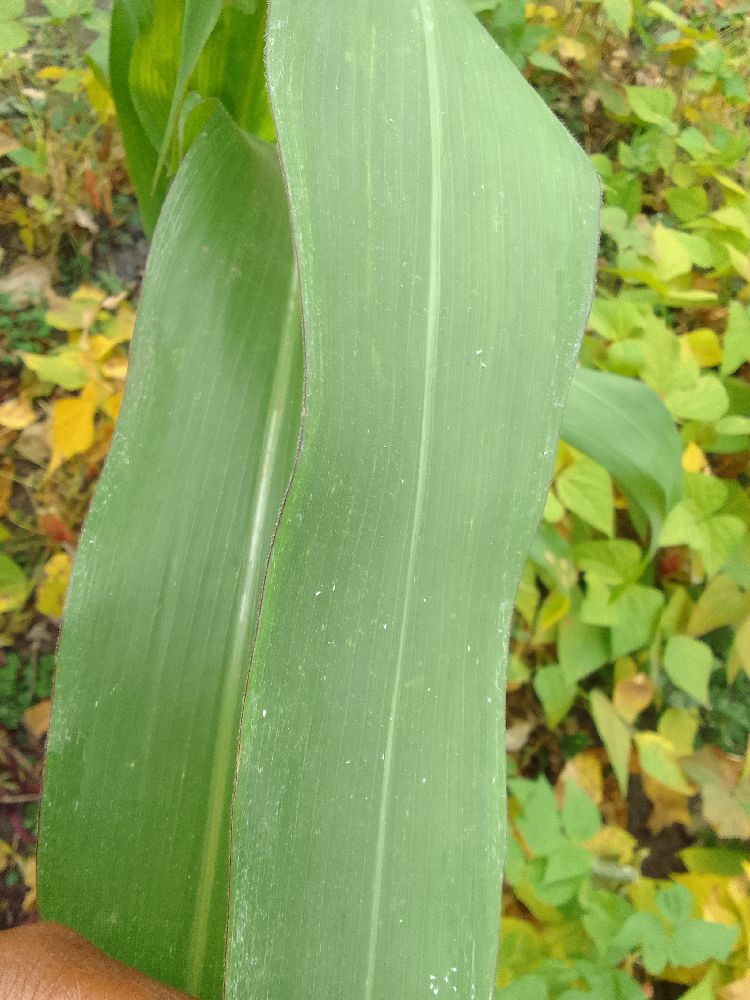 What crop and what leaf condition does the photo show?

maize, healthy
